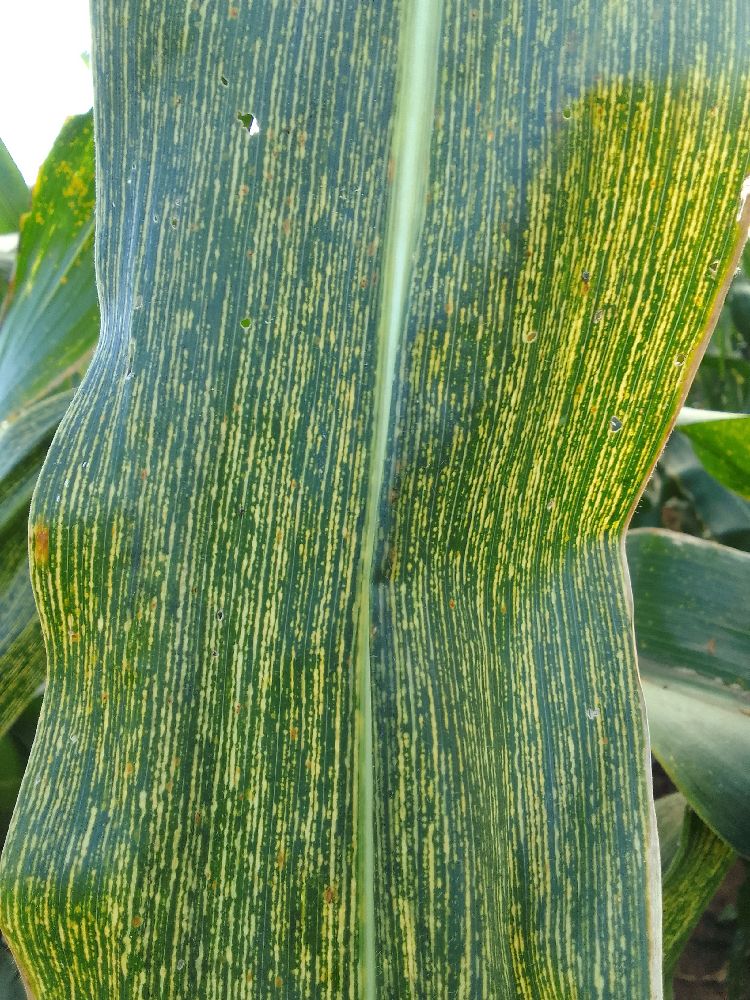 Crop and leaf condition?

maize, maize streak virus
